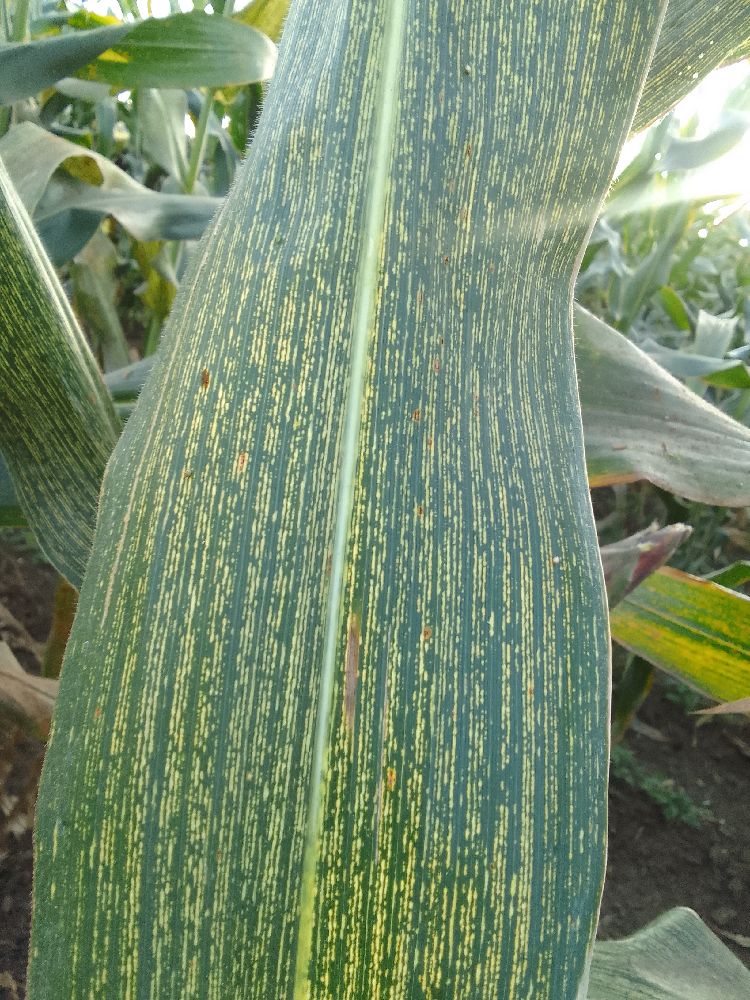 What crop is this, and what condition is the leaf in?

maize, maize streak virus
